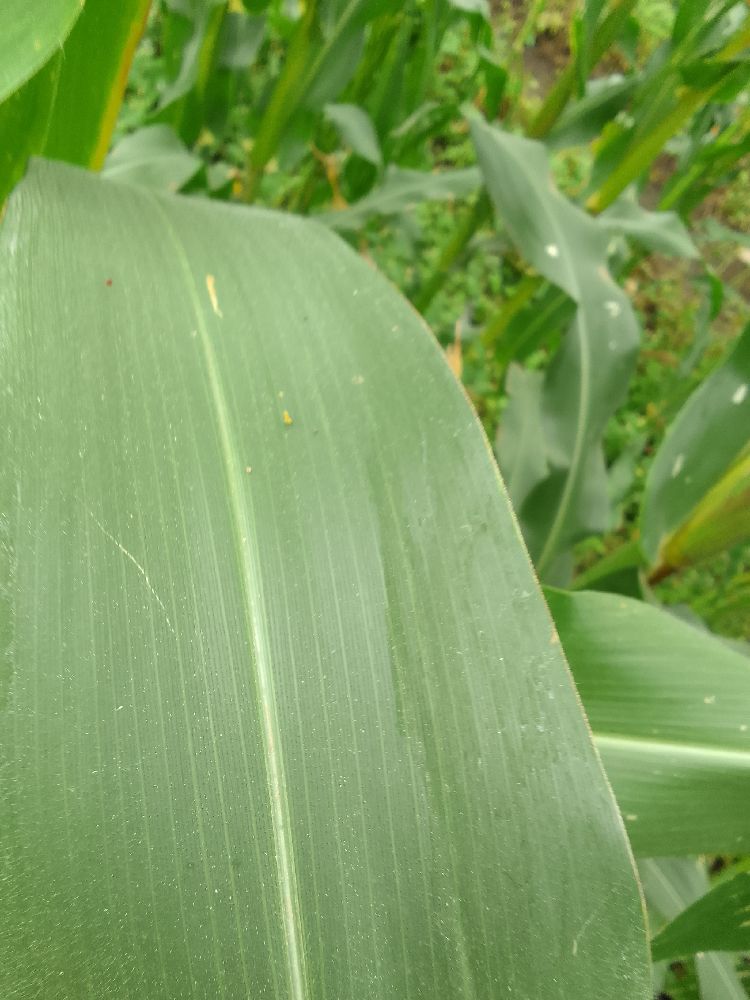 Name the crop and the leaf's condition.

maize, healthy
